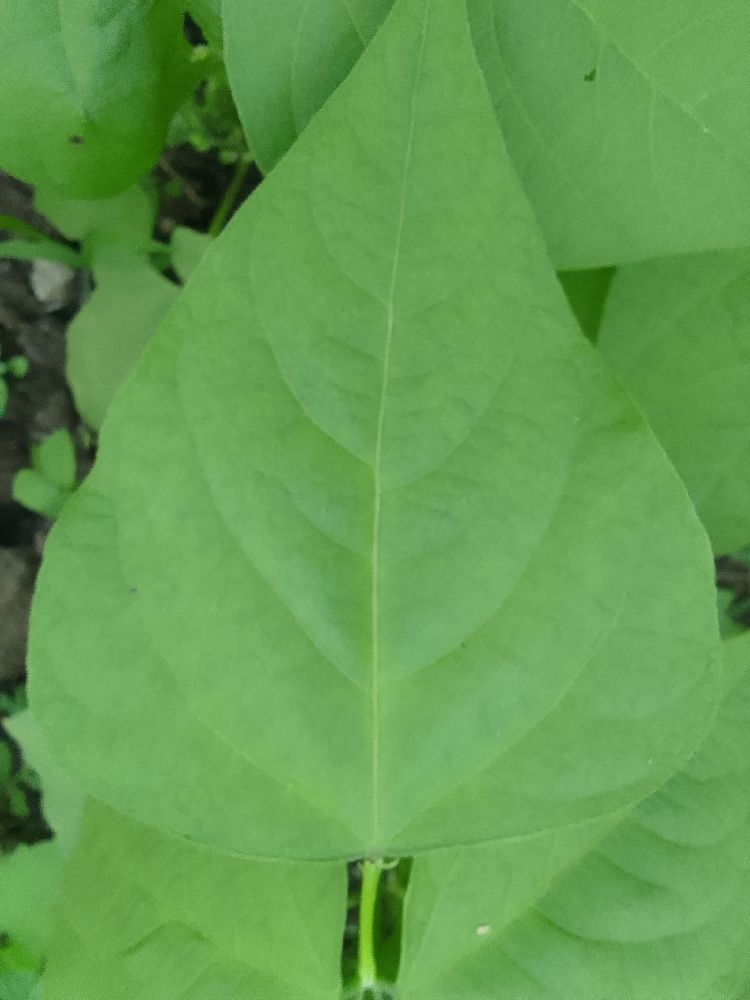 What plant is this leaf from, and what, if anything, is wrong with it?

common bean, healthy
